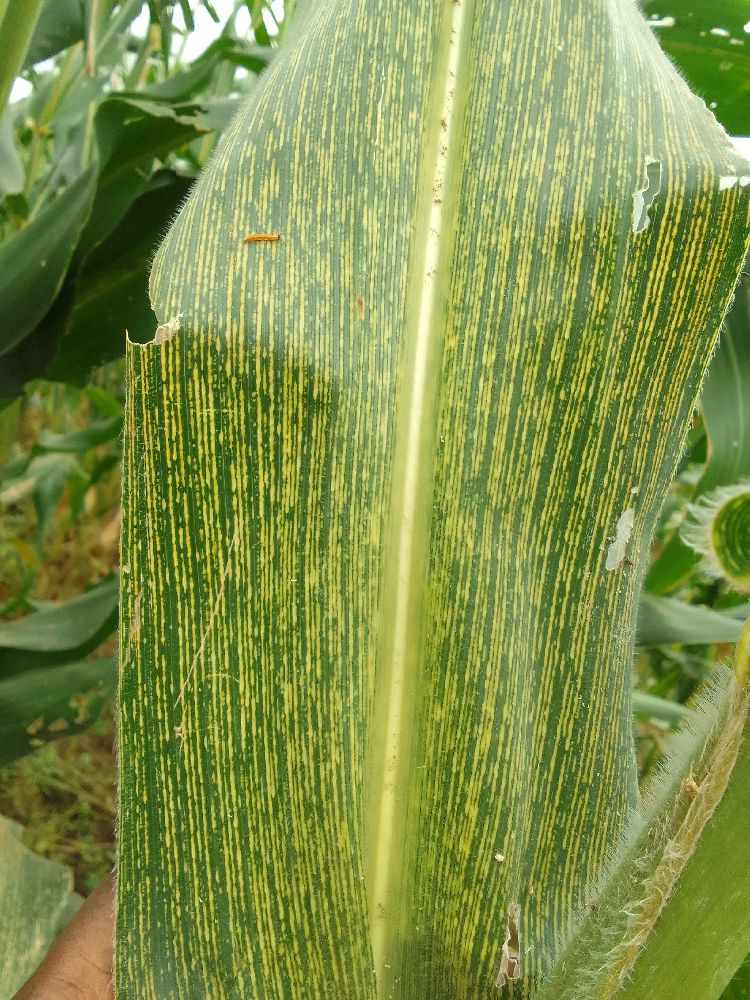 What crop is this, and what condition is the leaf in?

maize, maize streak virus
